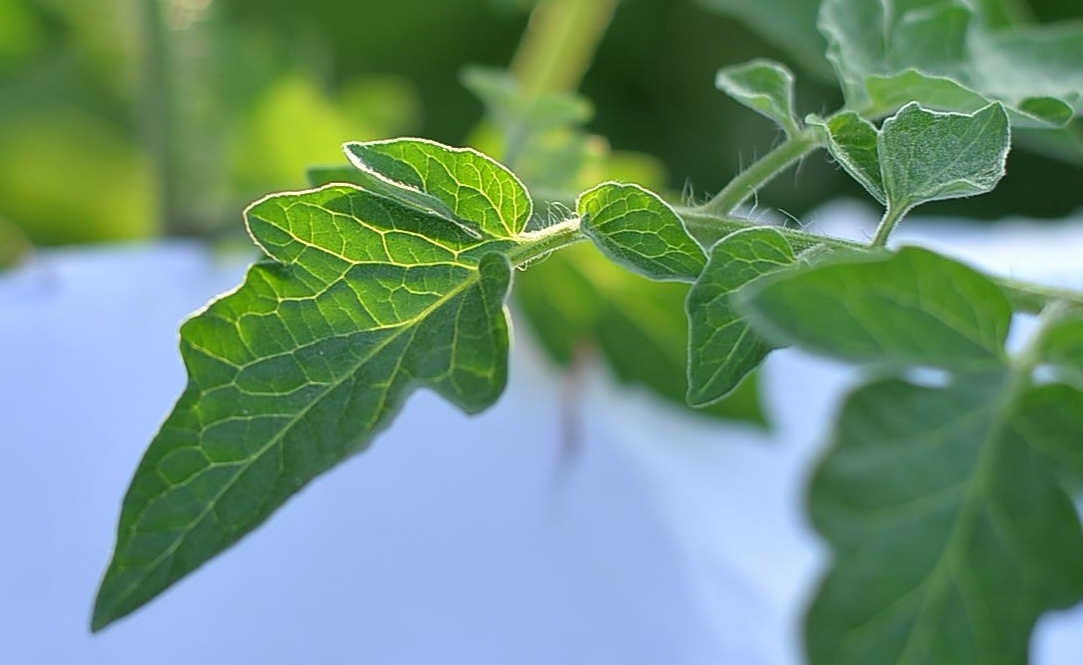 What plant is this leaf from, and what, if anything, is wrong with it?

tomato, healthy
